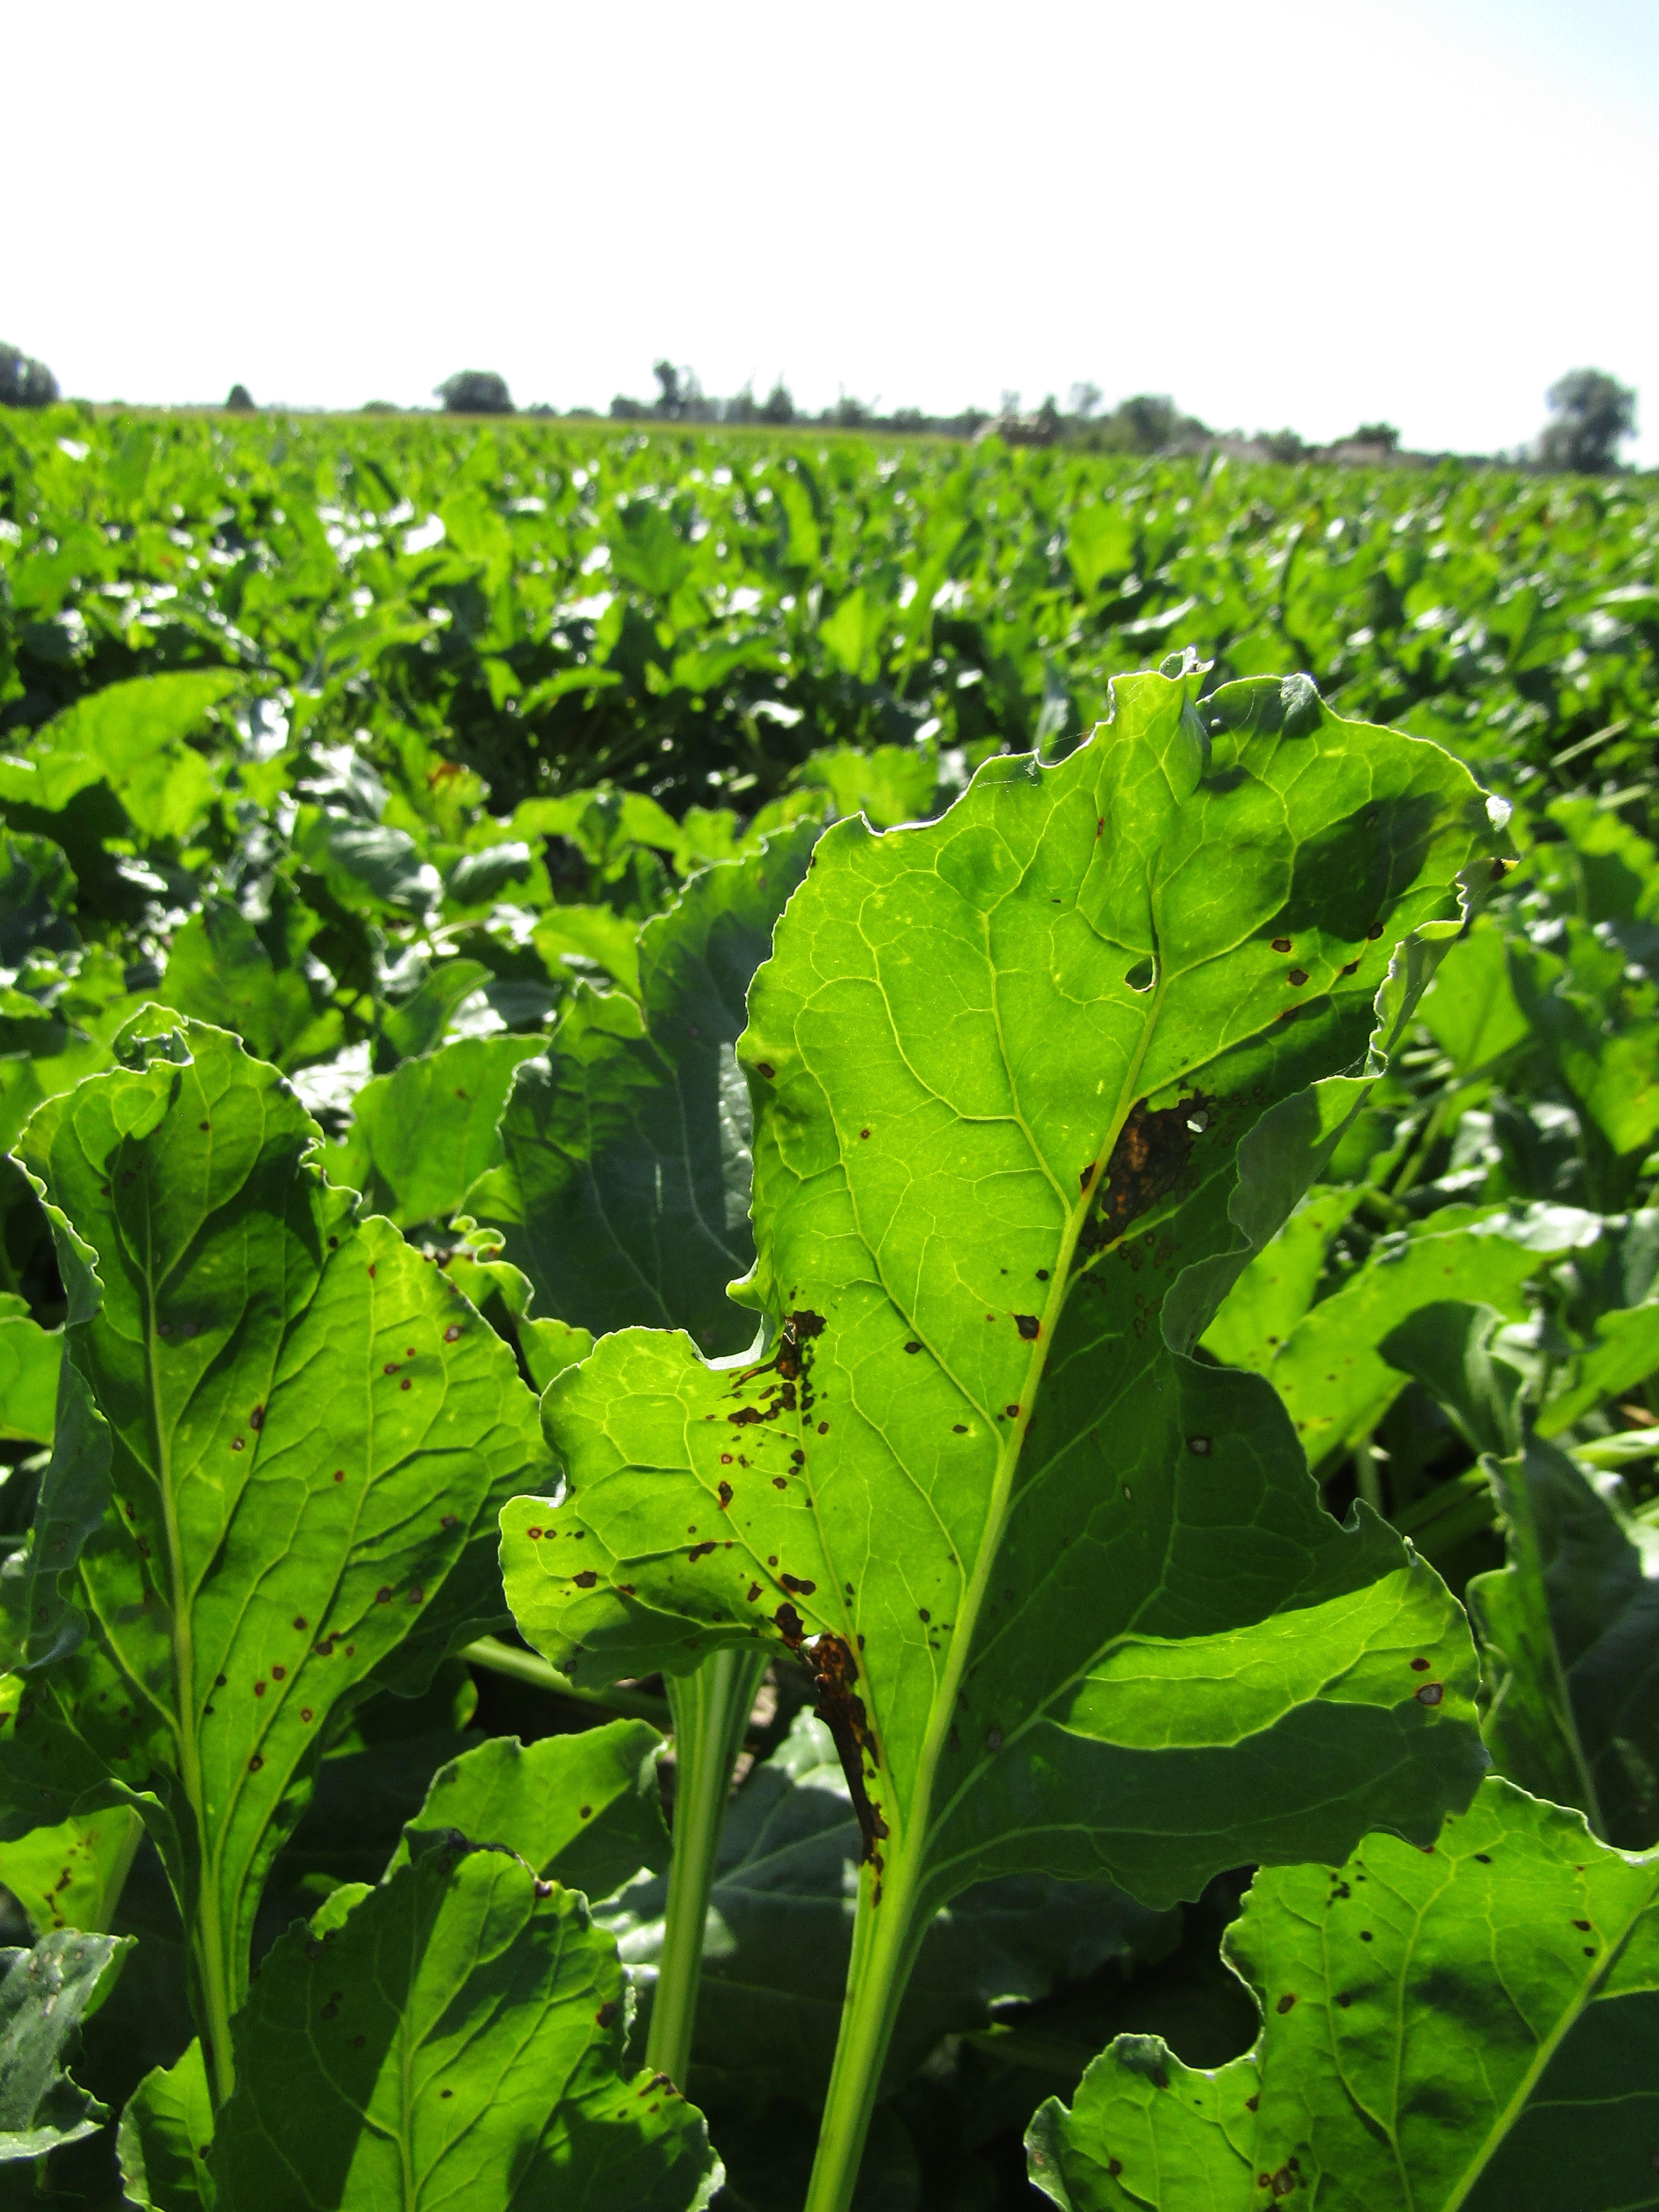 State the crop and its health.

beet, cercospora
